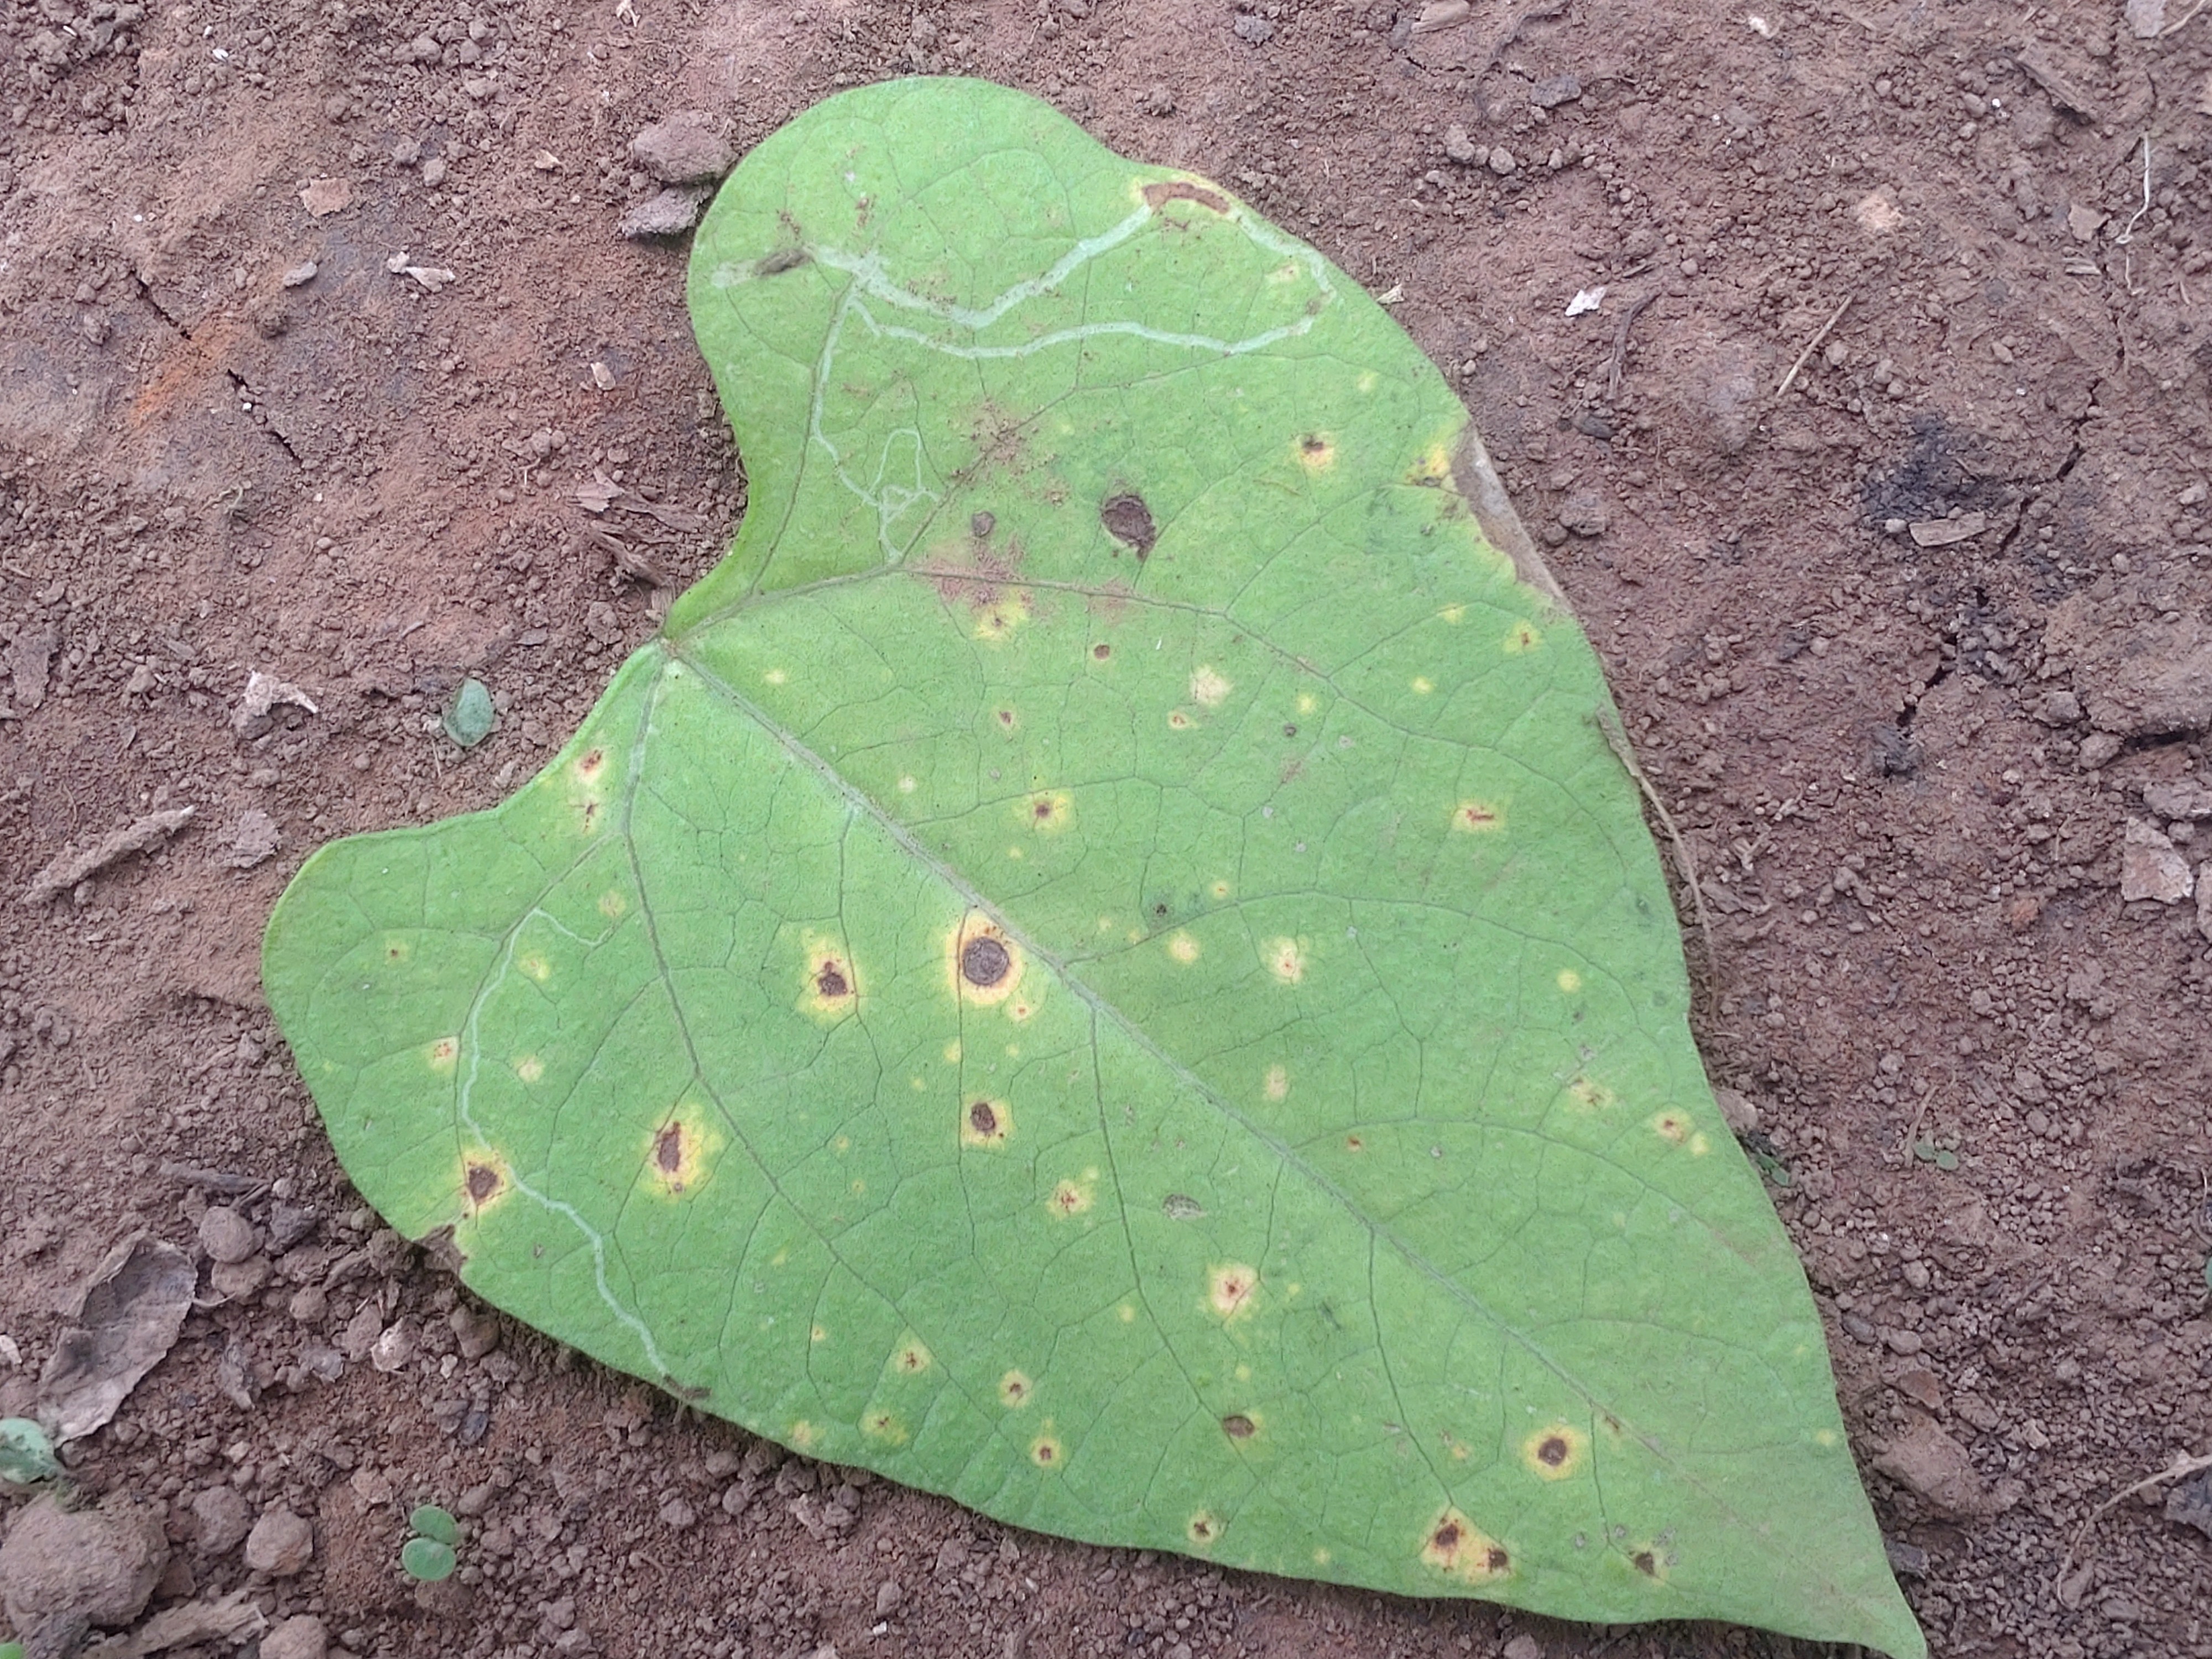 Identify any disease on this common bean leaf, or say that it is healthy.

rust
